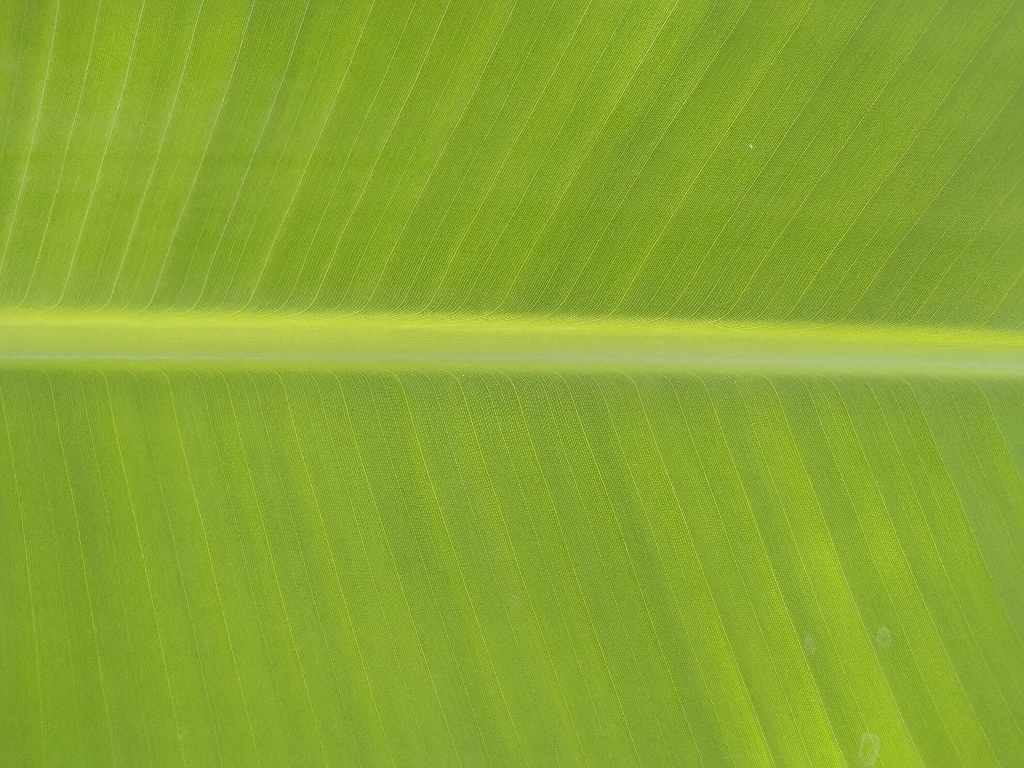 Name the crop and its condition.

banana, healthy
